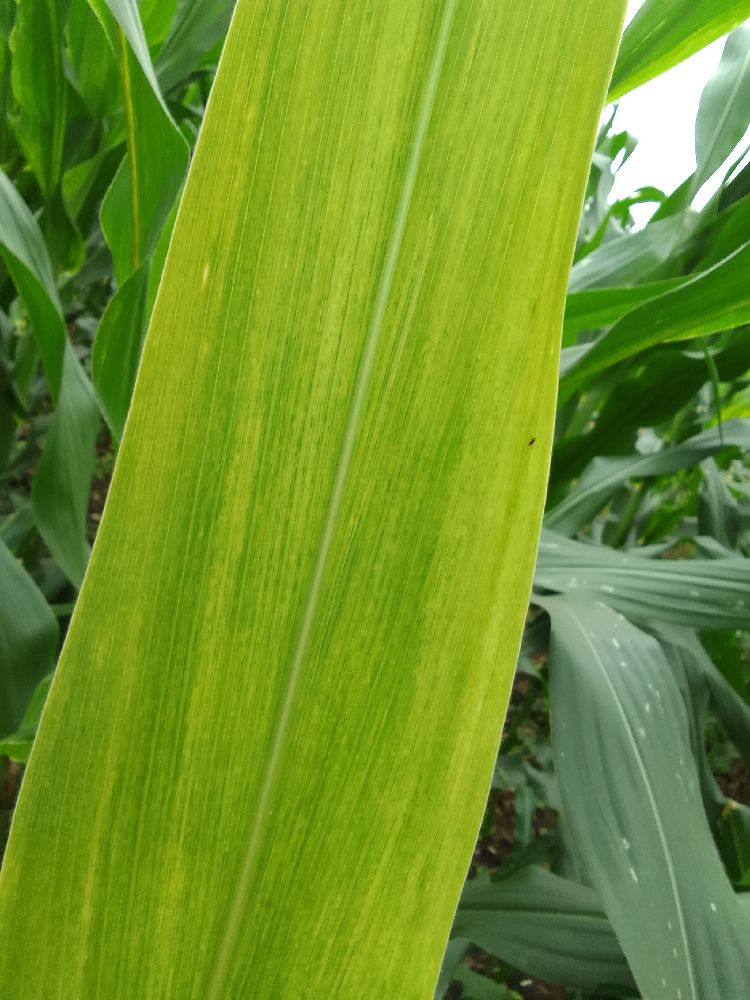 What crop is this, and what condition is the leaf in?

maize, maize lethal necrosis
